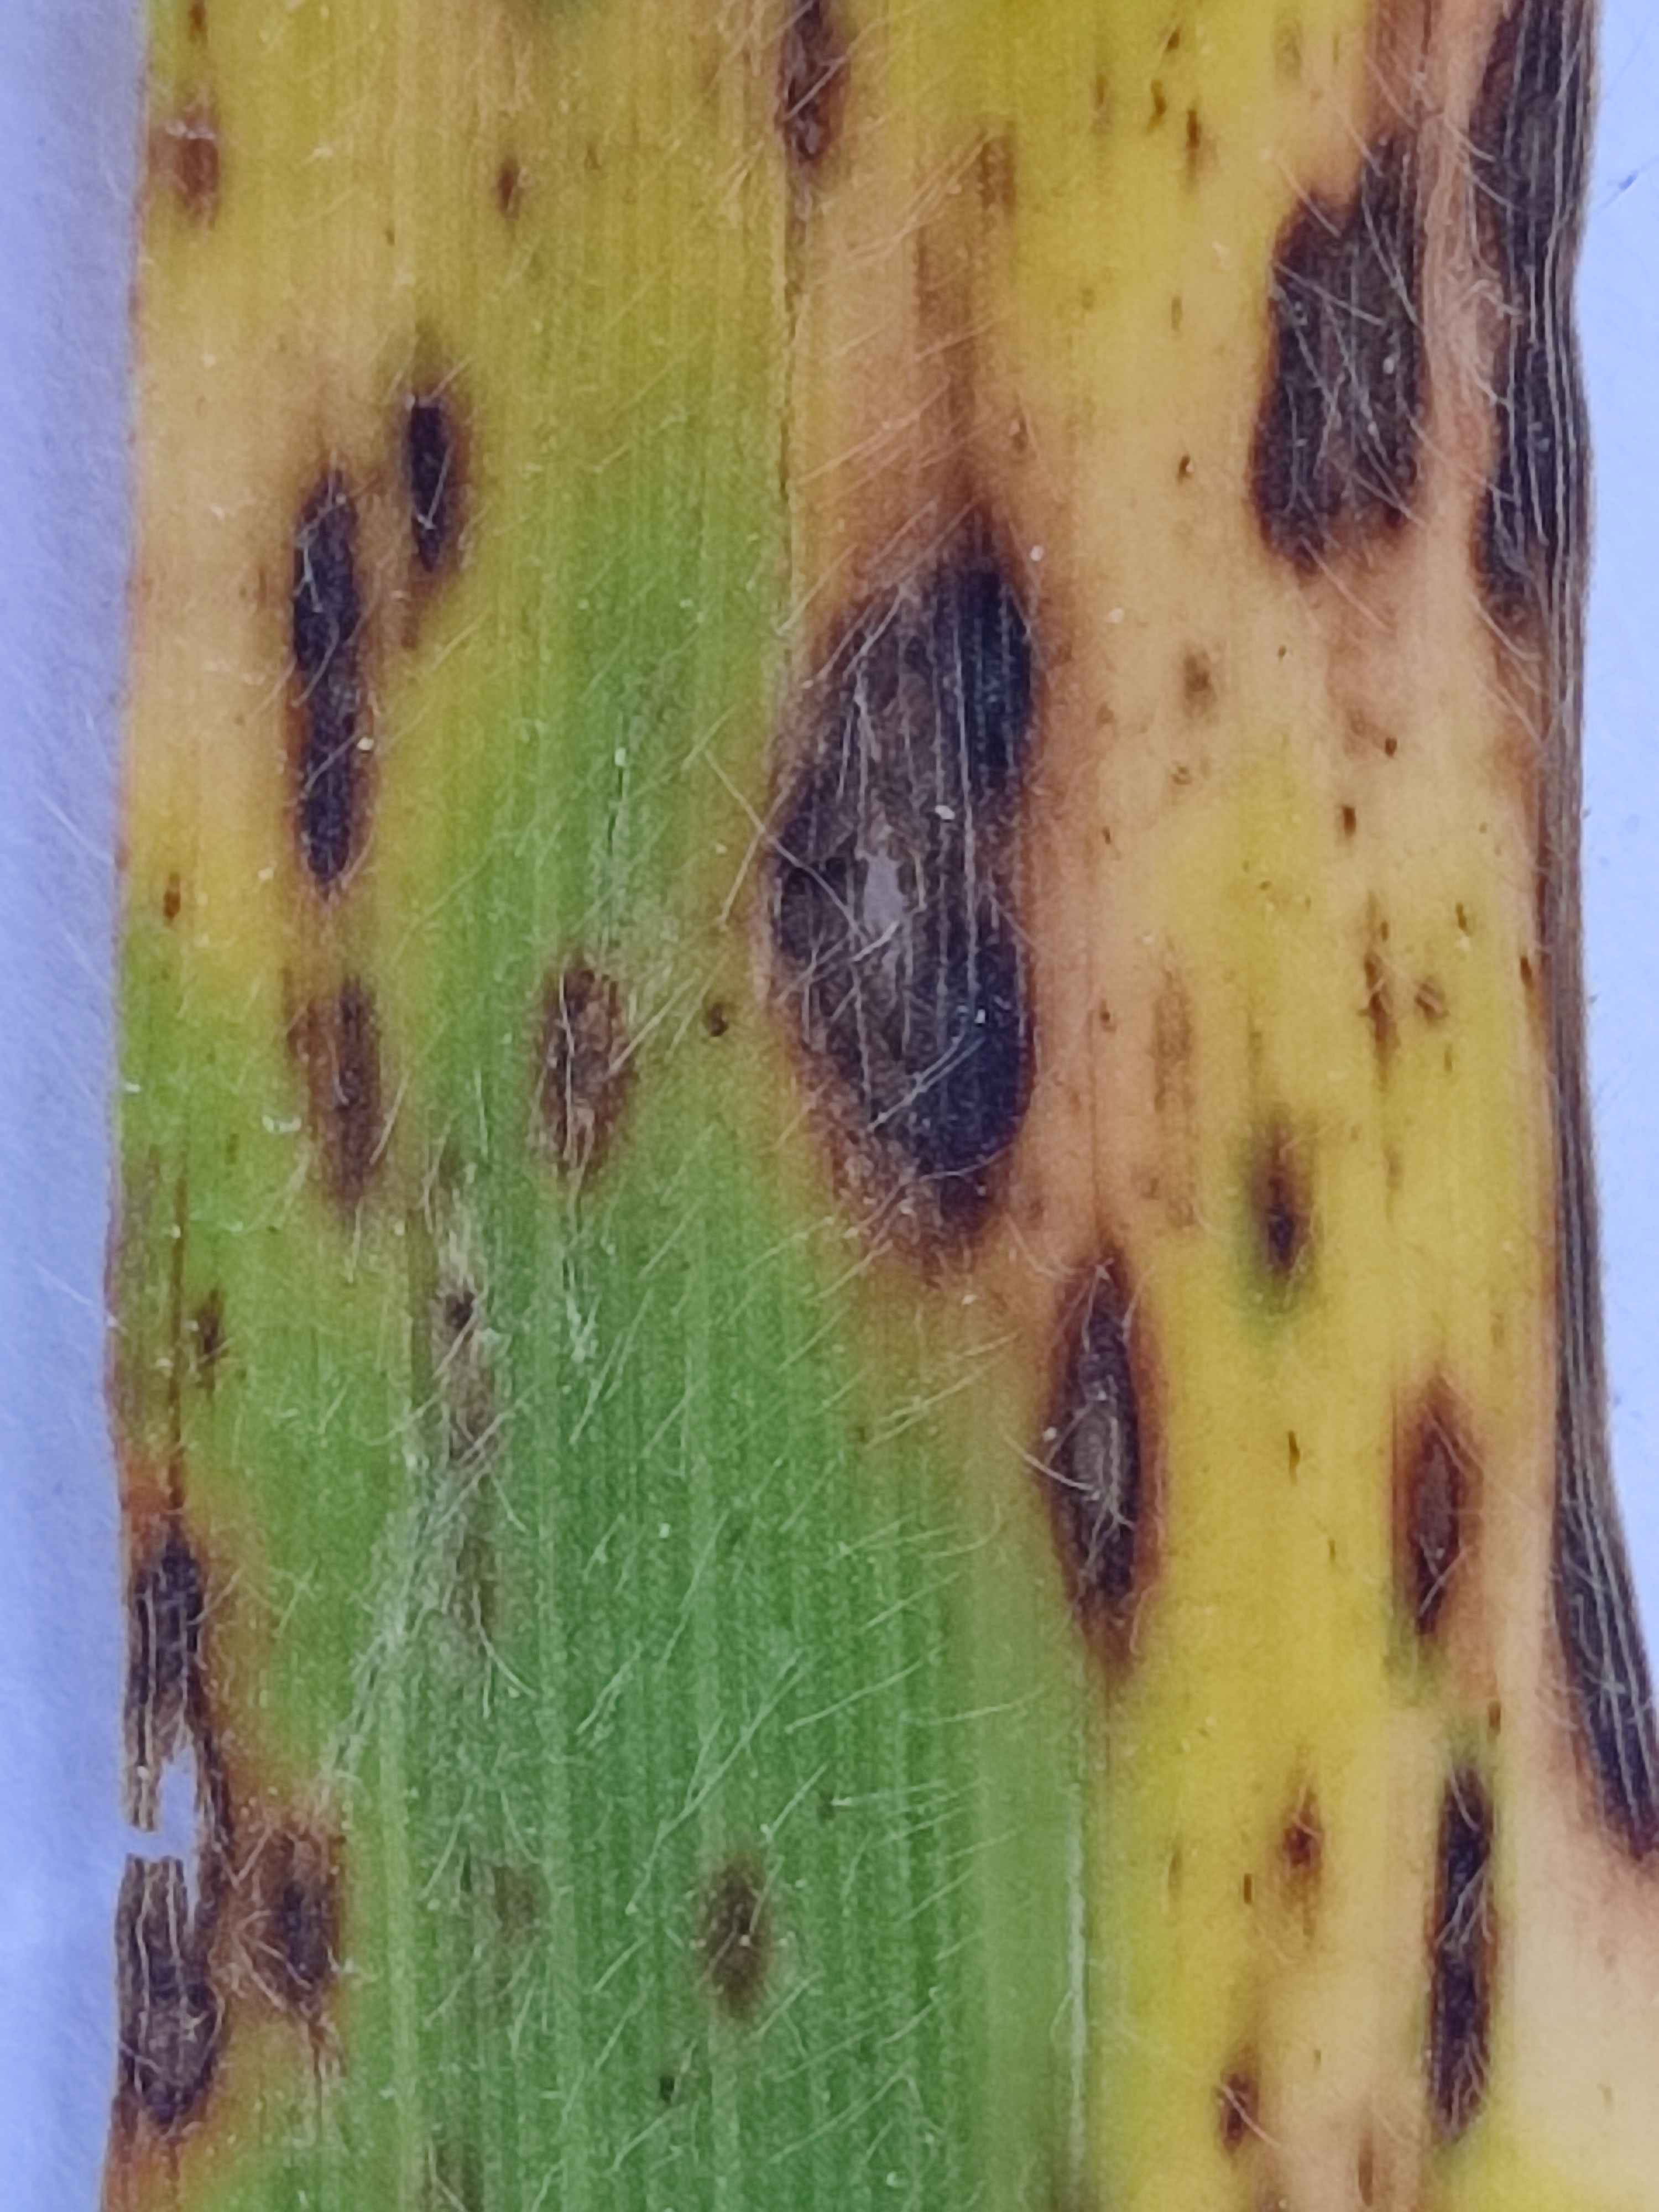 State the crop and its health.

pearl millet, pyricularia sp.
